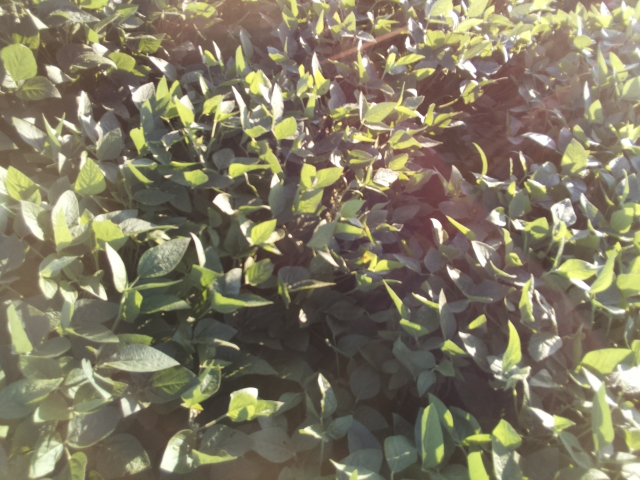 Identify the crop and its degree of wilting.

soybean, leaflets folding inward at secondary pulvinus with no turgor loss in leaflets or petioles
